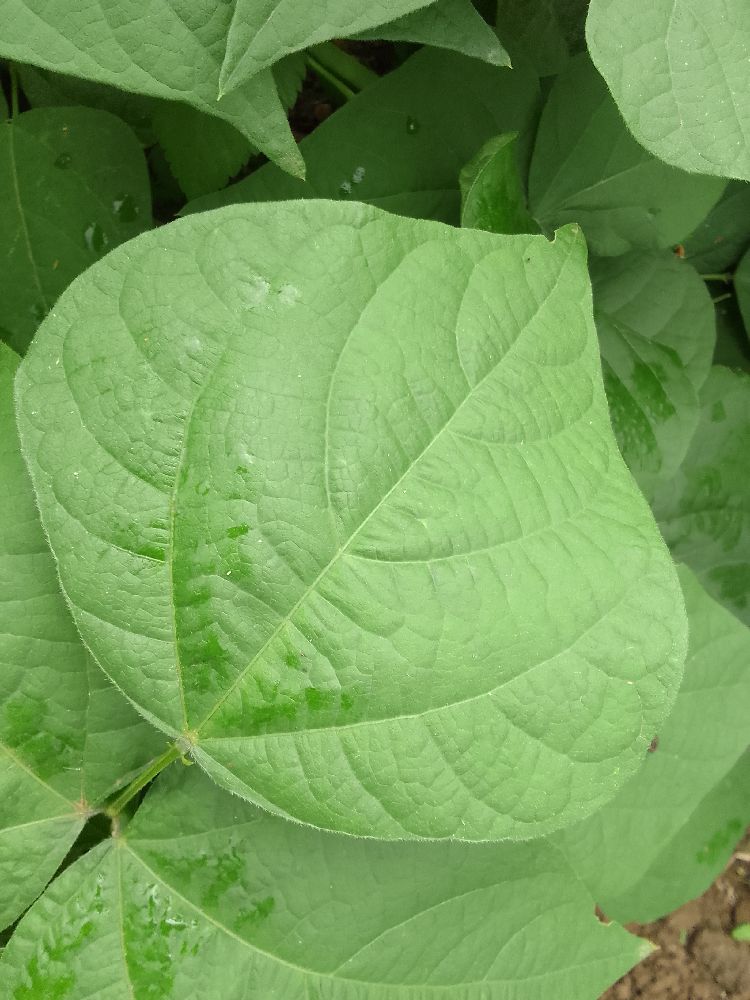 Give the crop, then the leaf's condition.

common bean, healthy
